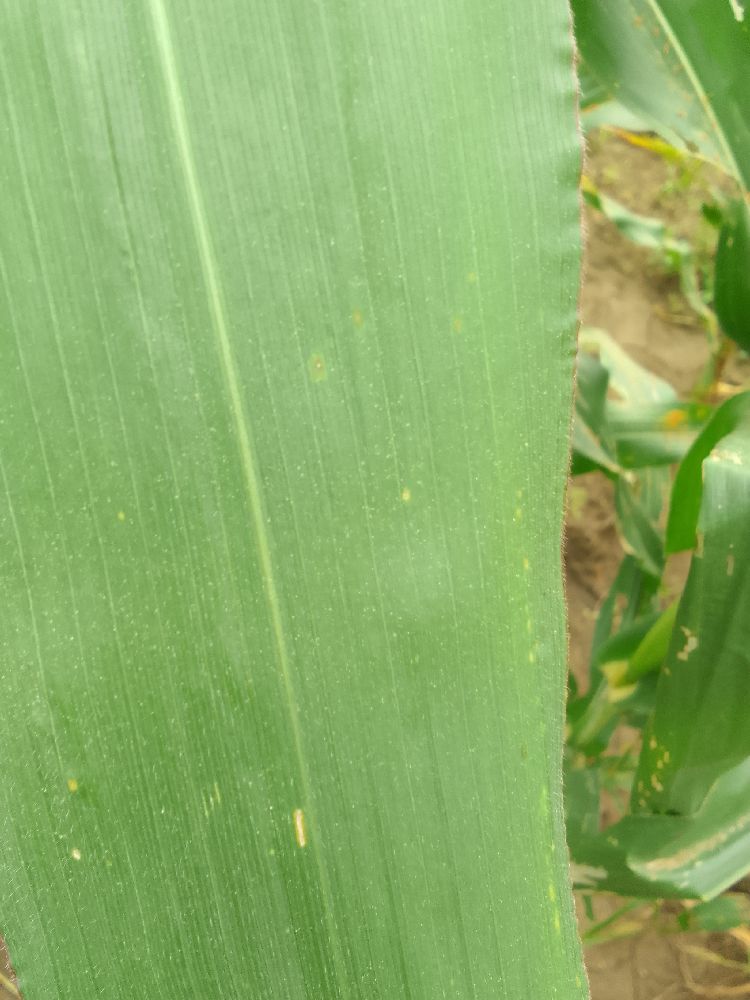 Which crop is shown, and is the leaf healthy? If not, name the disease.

maize, healthy
